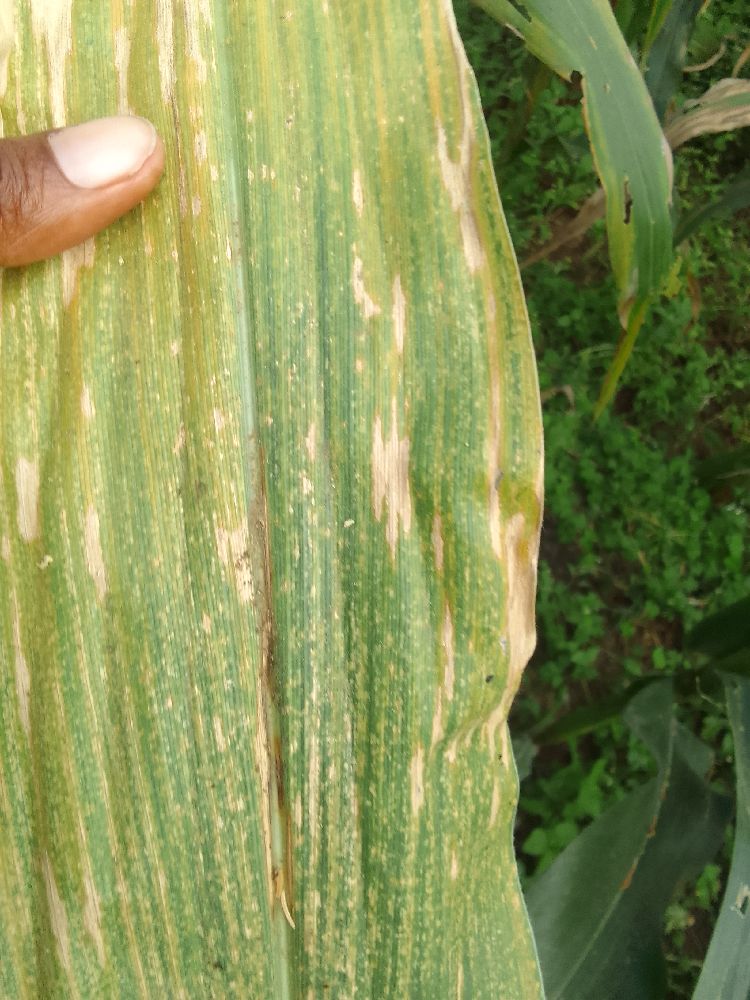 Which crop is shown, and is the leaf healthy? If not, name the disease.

maize, healthy
